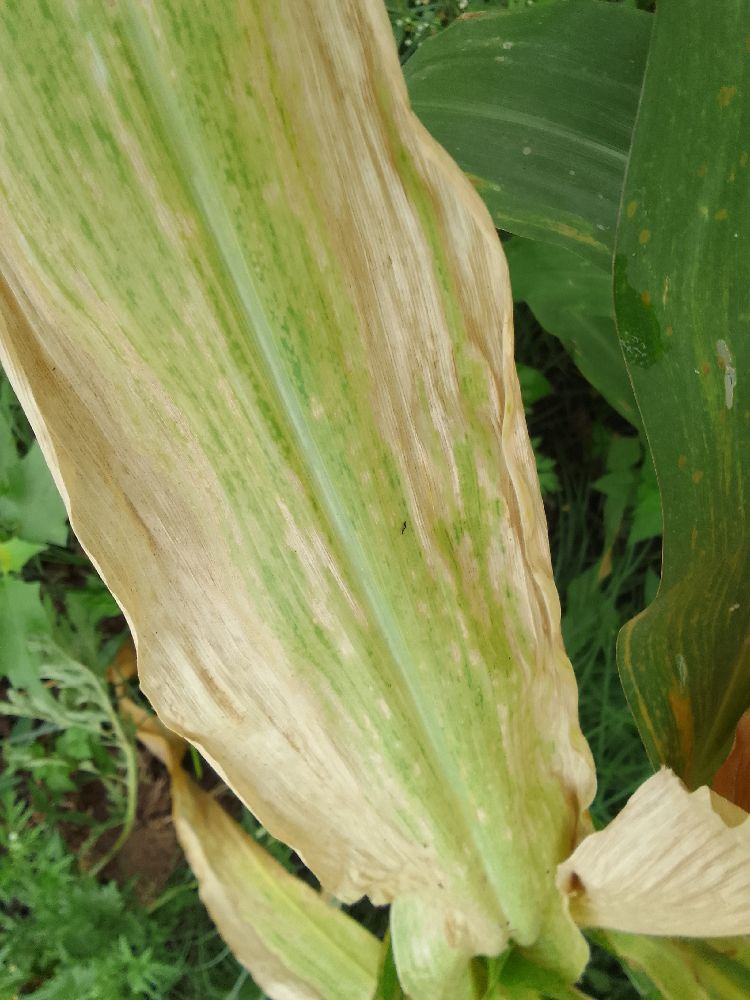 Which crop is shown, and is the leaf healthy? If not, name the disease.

maize, maize lethal necrosis
